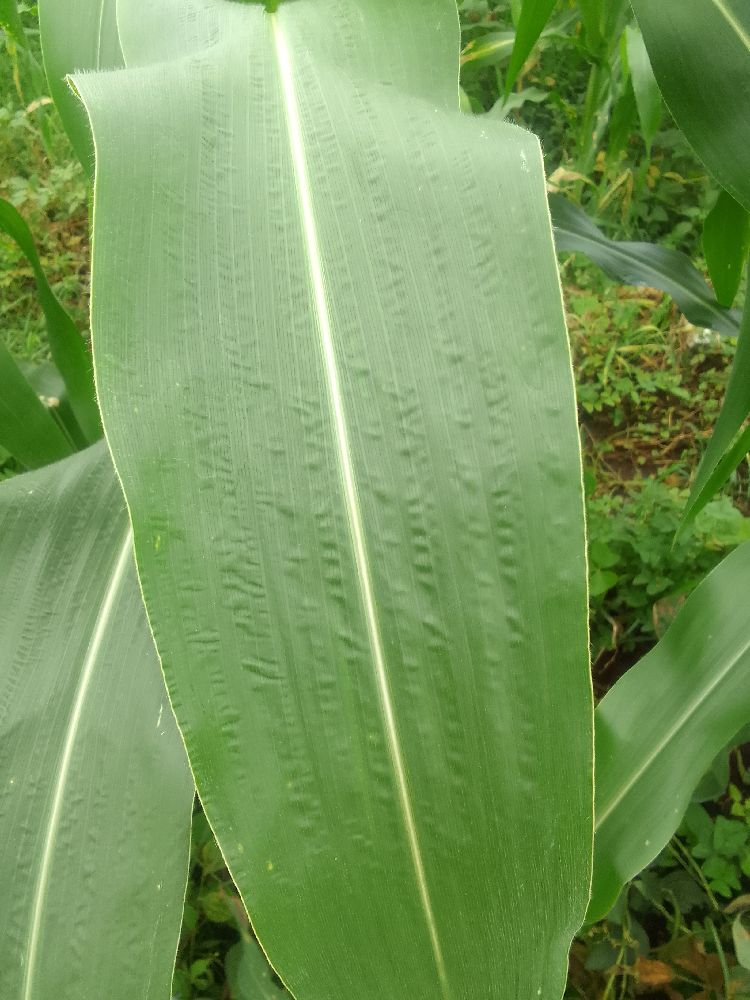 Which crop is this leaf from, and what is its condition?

maize, healthy
